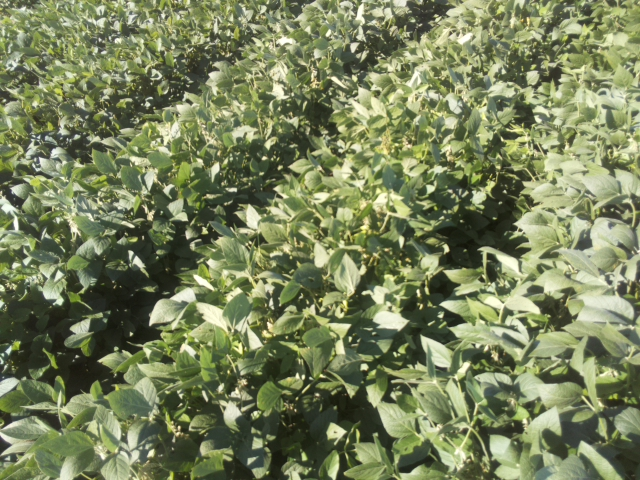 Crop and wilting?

soybean, slight leaflet or petiole turgor loss in upper canopy
